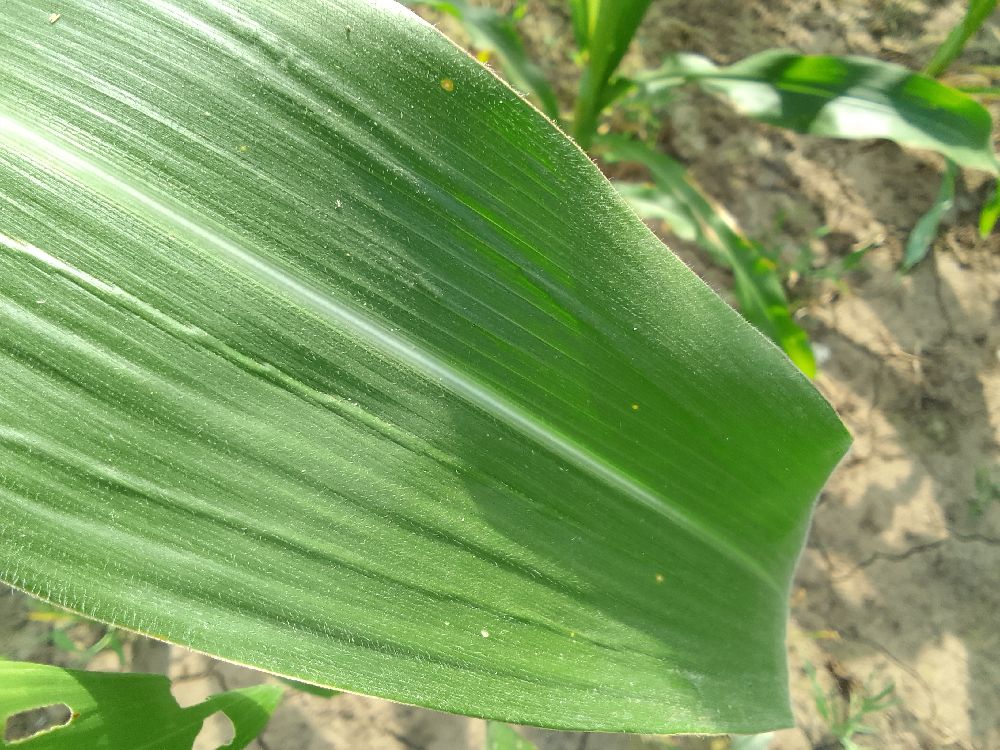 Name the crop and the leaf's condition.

maize, healthy
